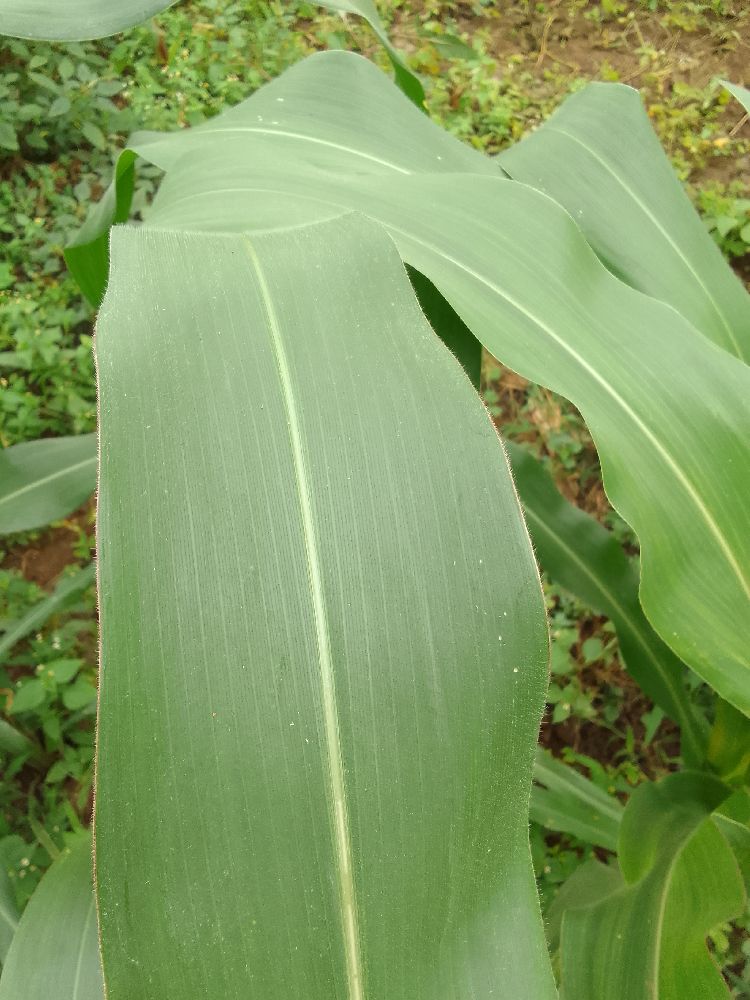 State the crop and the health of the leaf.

maize, healthy
